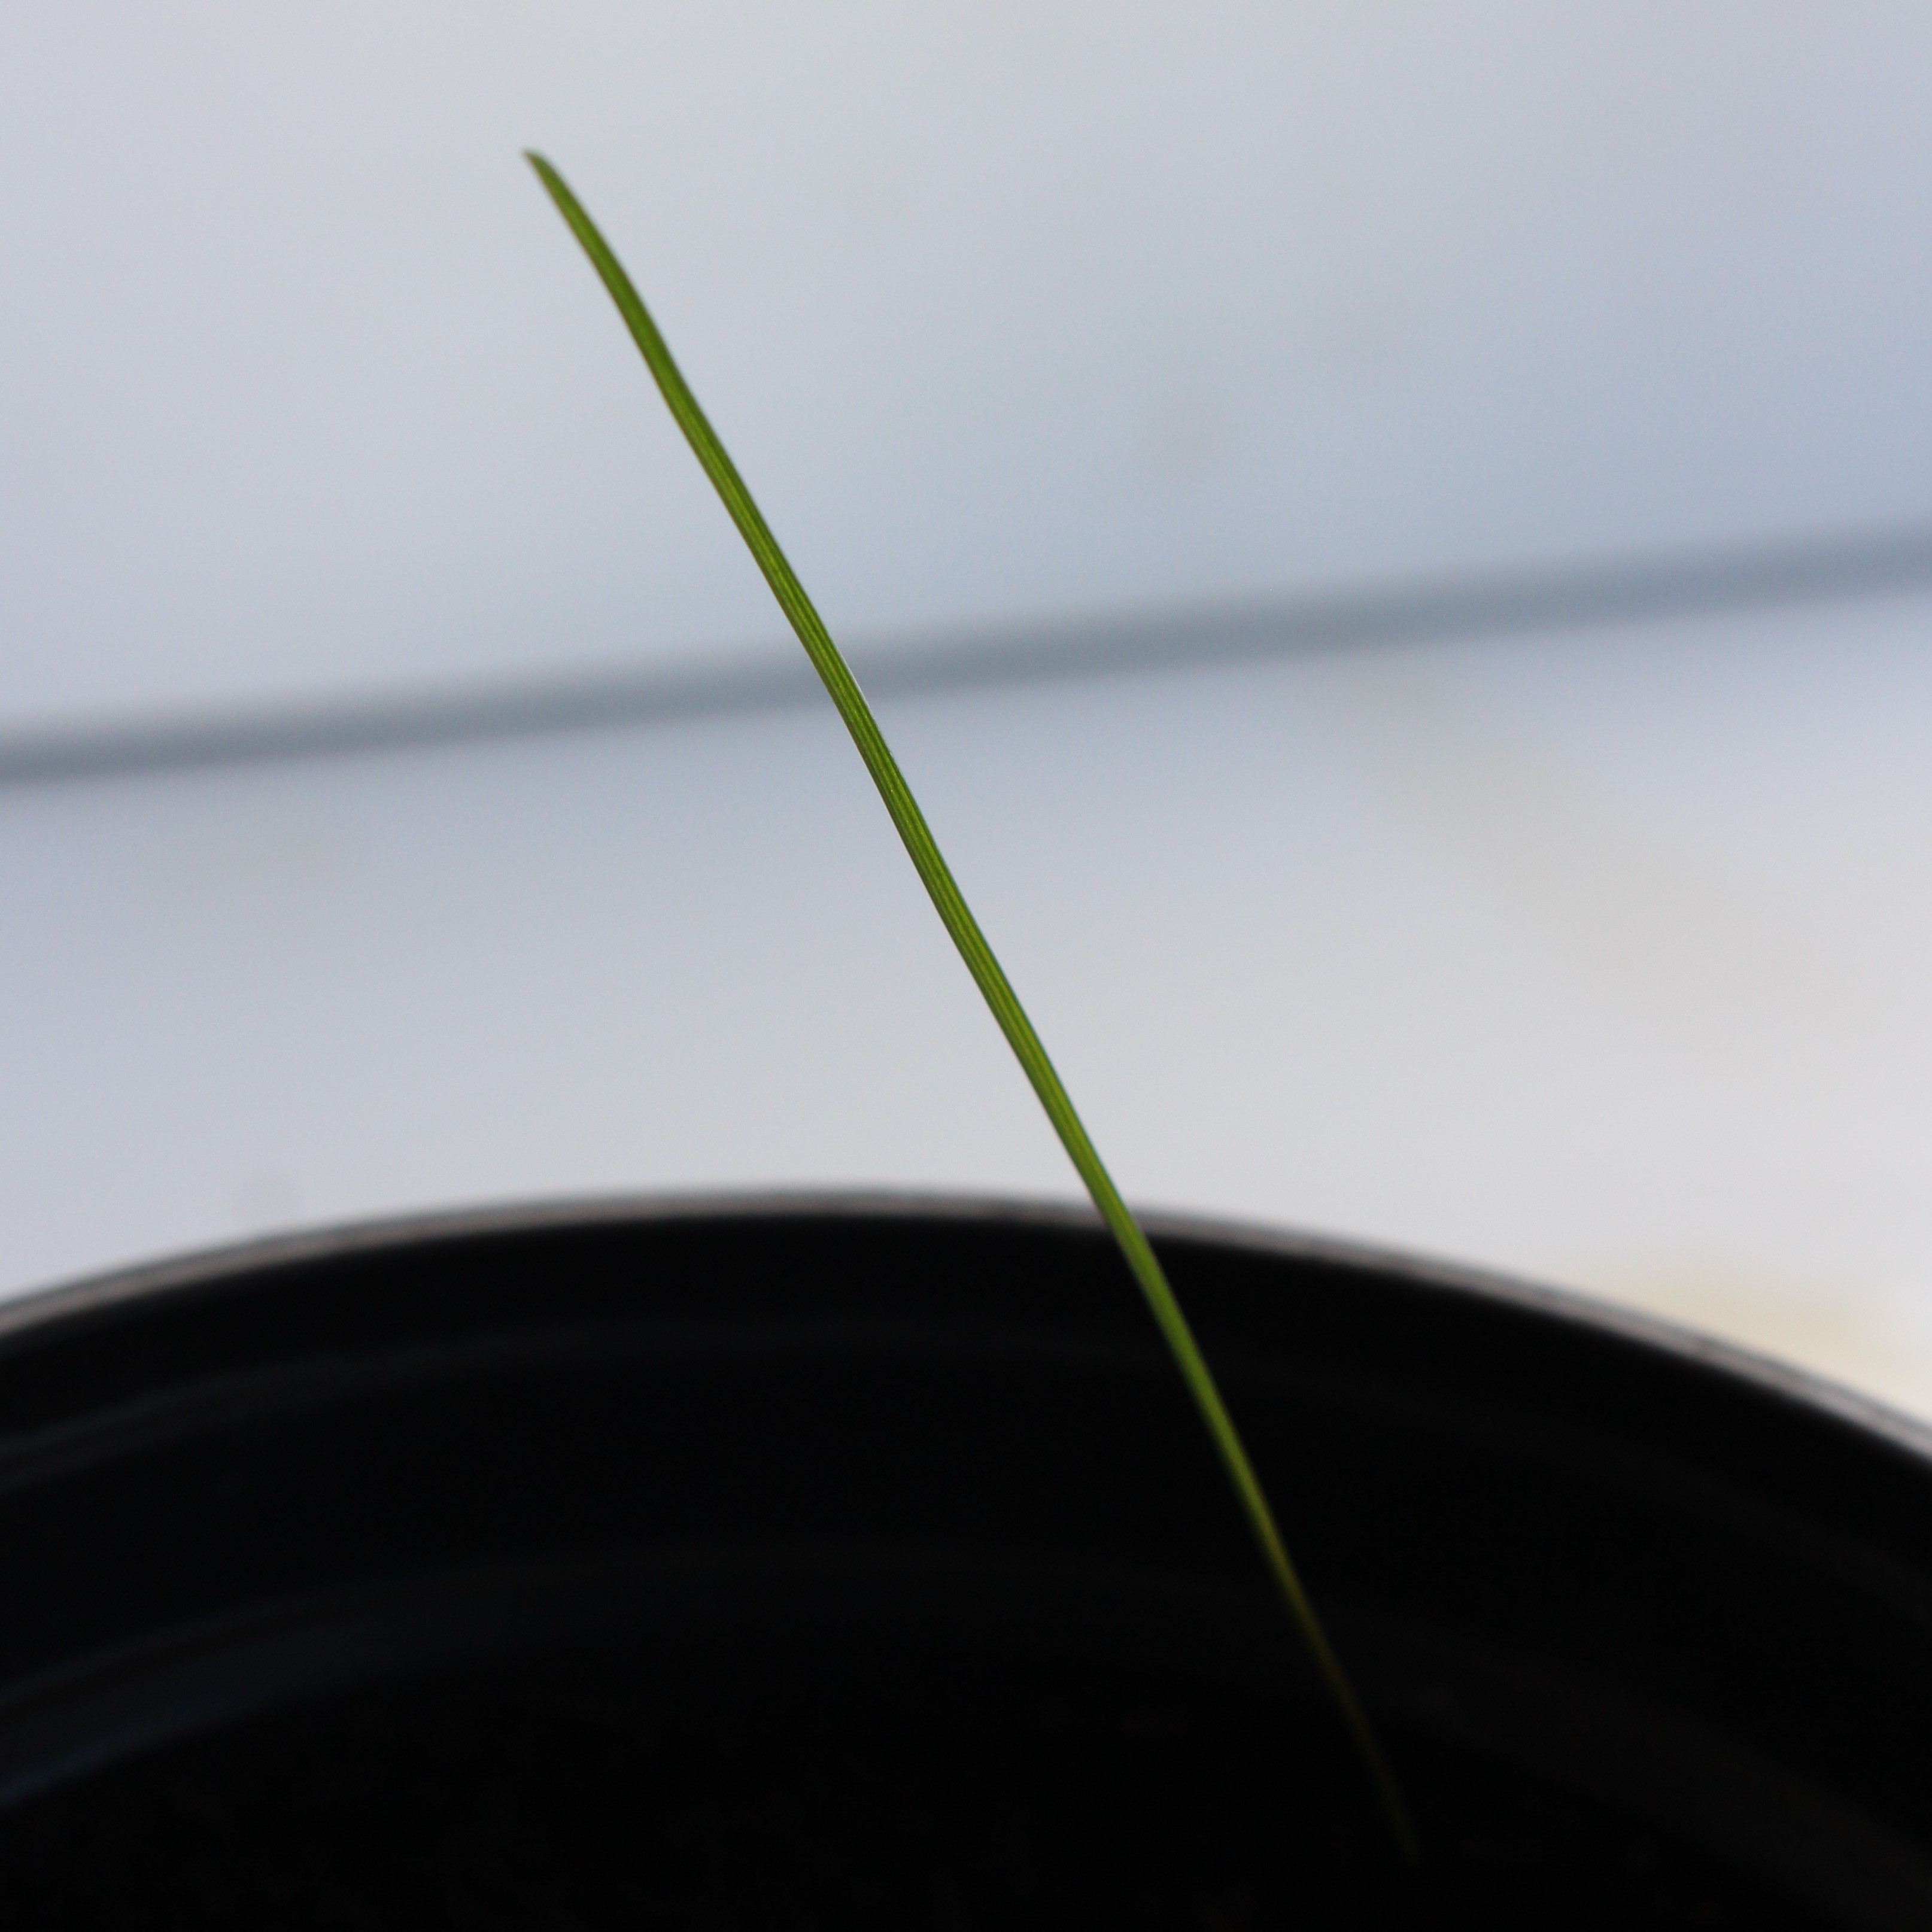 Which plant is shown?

Lolium multiflorum
